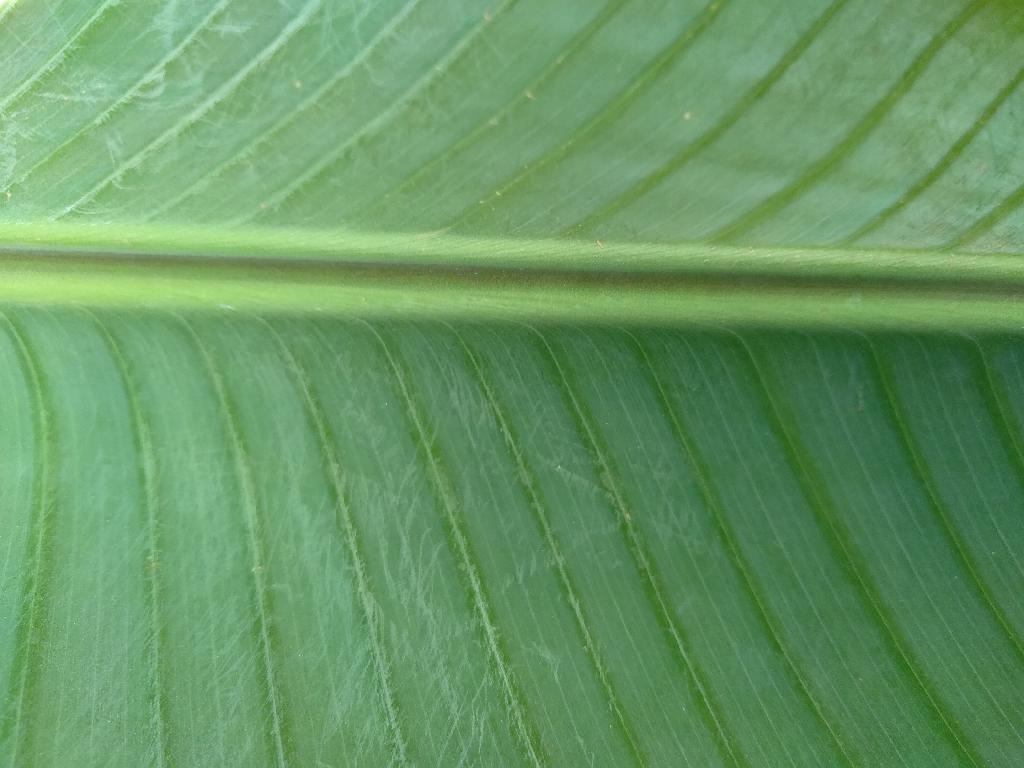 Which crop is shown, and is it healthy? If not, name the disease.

banana, healthy
